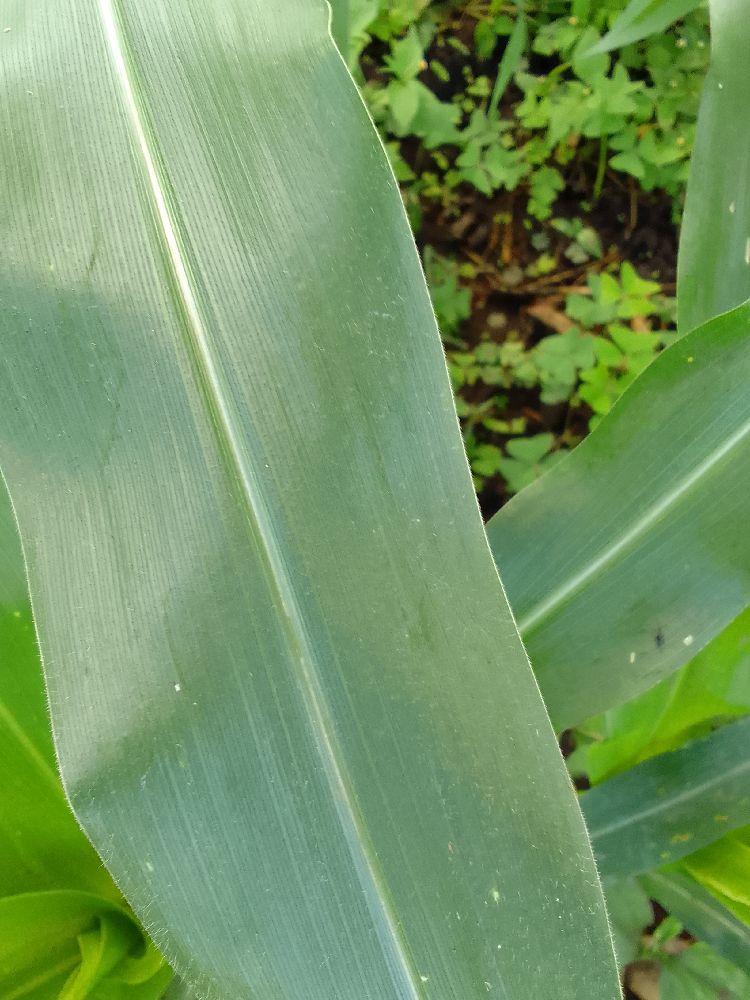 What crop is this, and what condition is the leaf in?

maize, healthy
